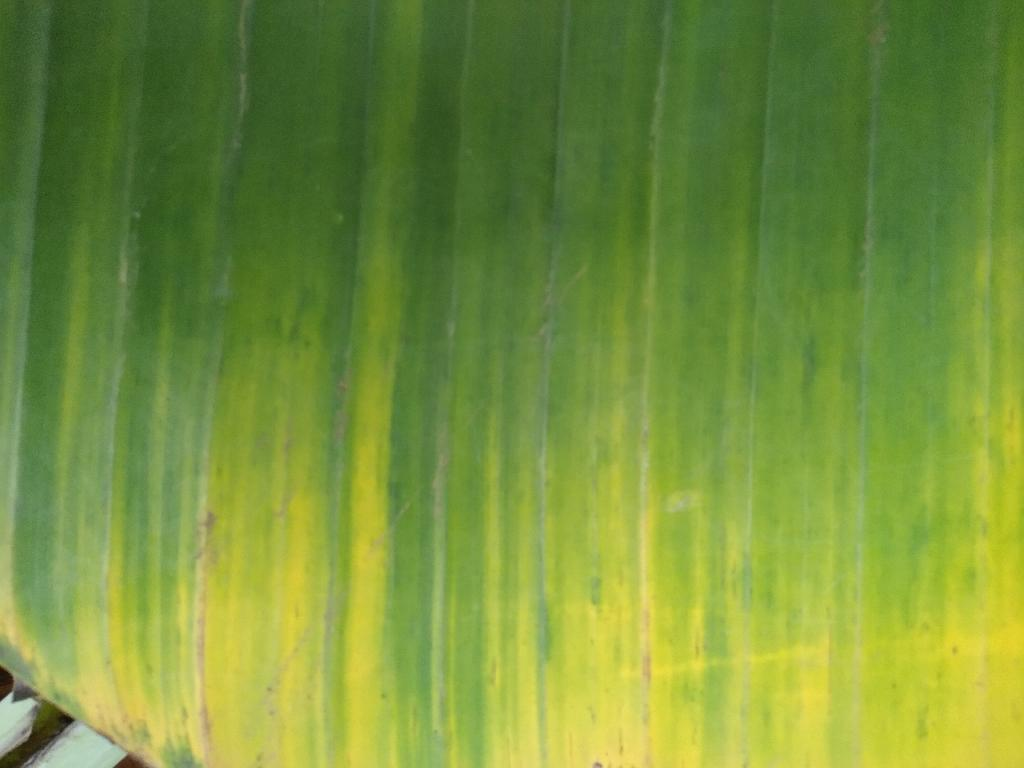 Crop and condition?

banana, fusarium wilt race 1
